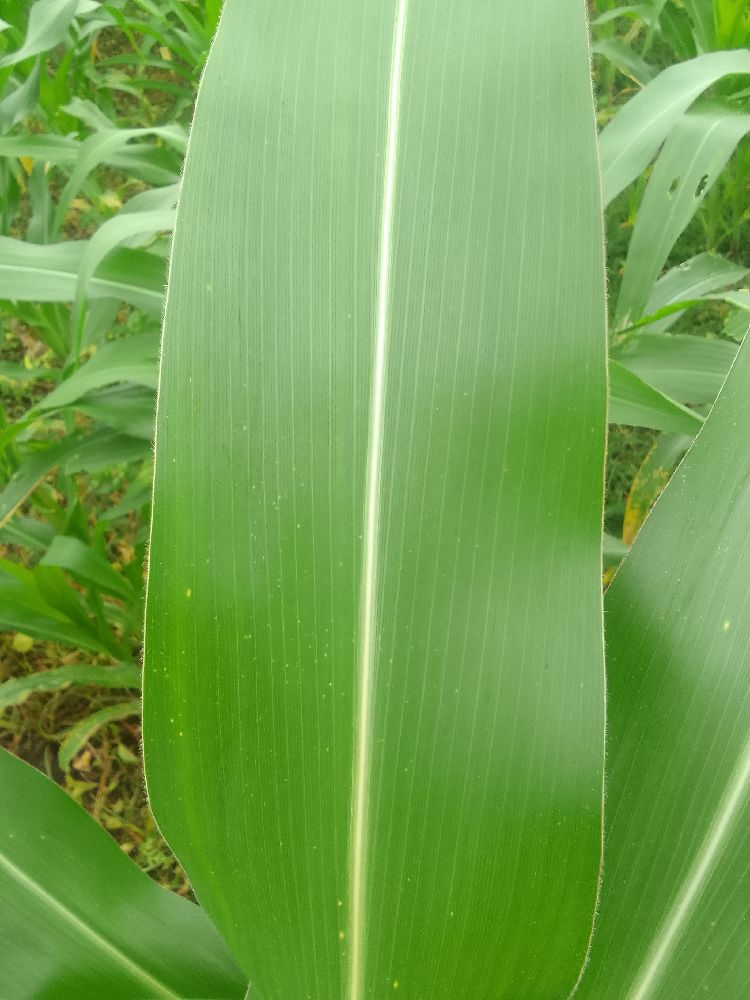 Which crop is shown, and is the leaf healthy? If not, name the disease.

maize, healthy
